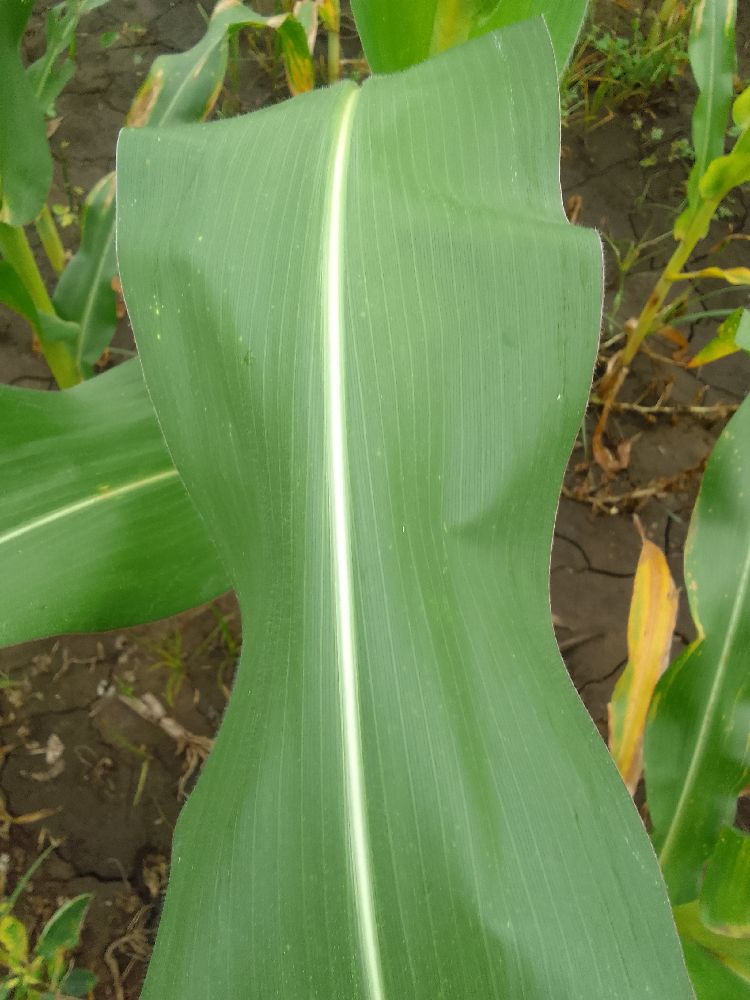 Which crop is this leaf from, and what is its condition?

maize, healthy
